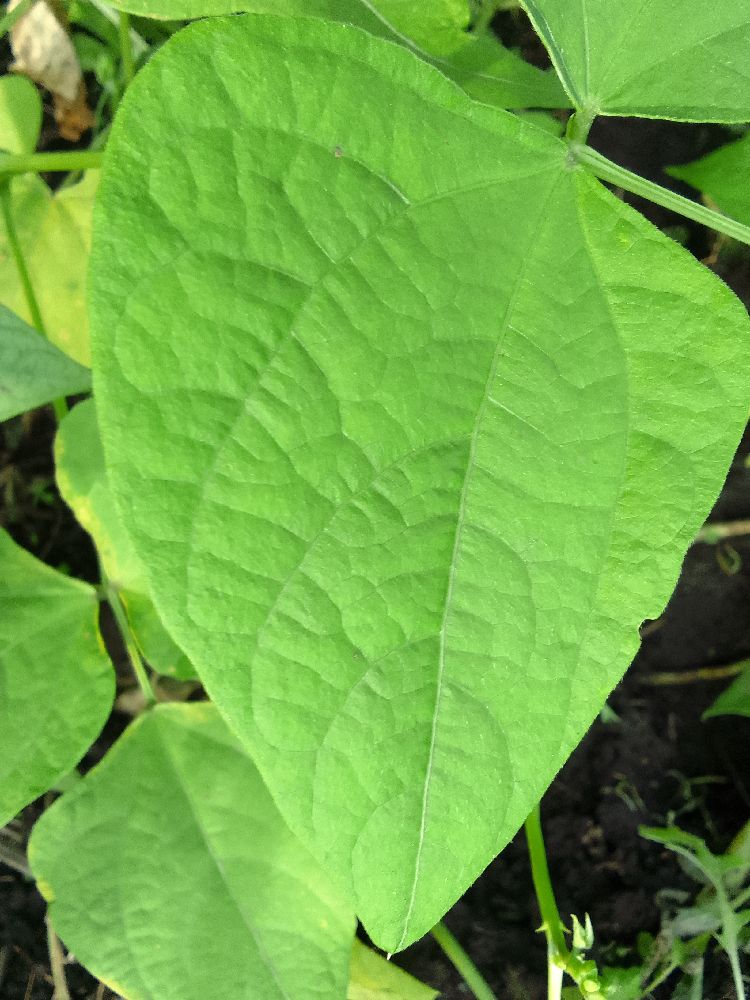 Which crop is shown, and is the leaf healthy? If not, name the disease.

common bean, healthy
